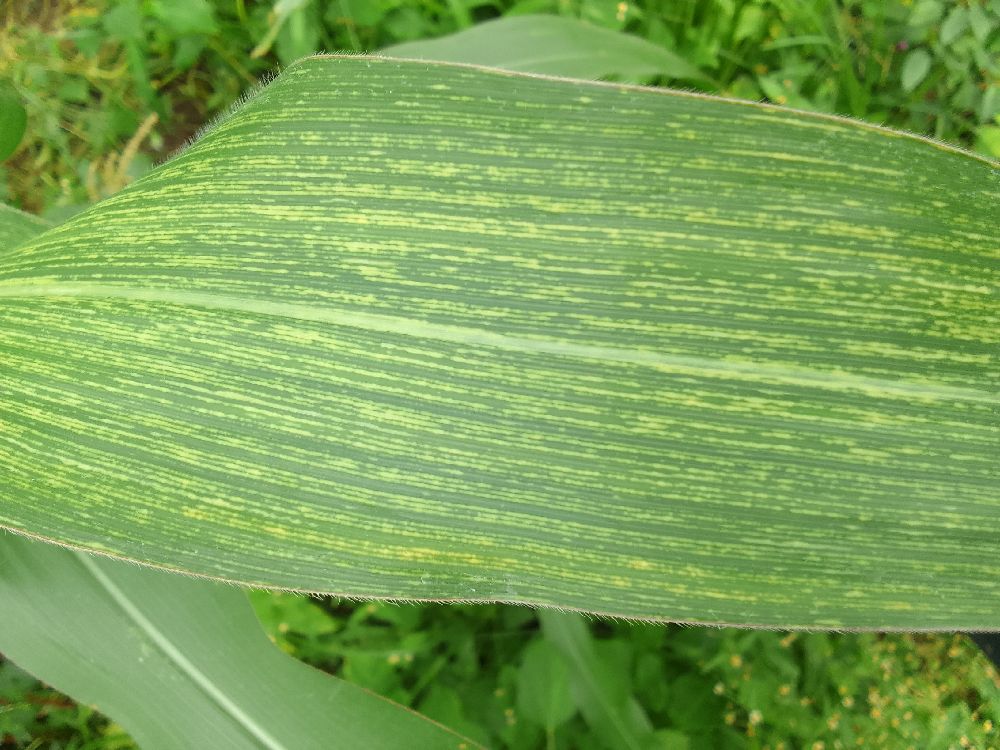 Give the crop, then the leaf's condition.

maize, maize streak virus
